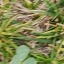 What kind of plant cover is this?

unstructured weed
